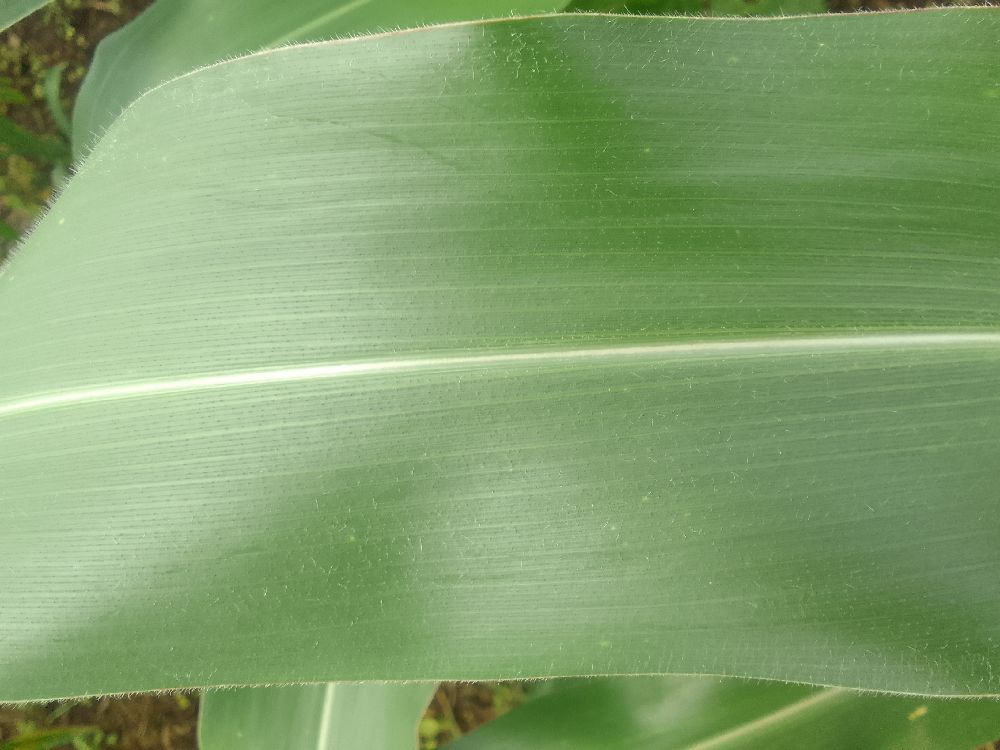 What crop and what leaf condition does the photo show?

maize, healthy
